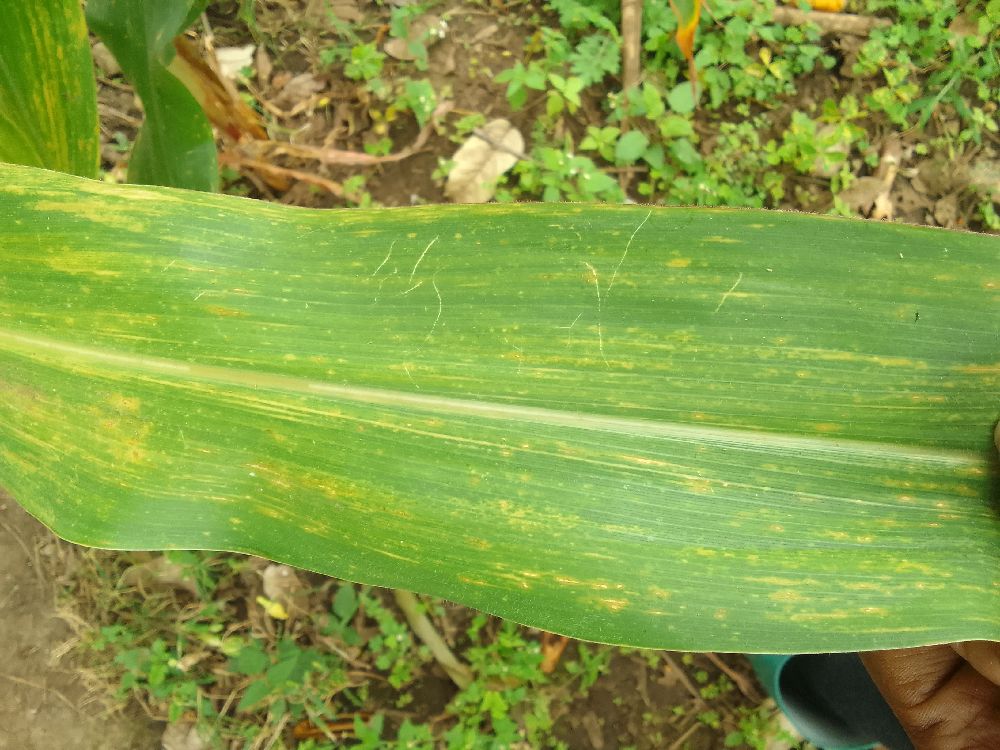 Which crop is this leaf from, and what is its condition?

maize, maize lethal necrosis
